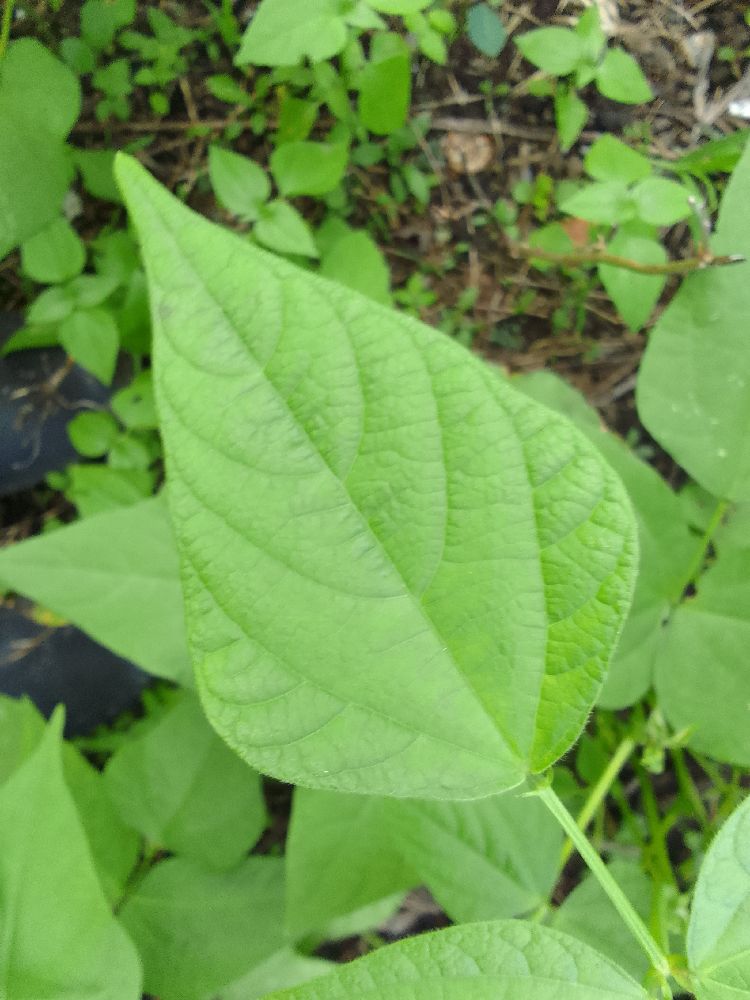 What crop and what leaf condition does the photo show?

common bean, healthy
